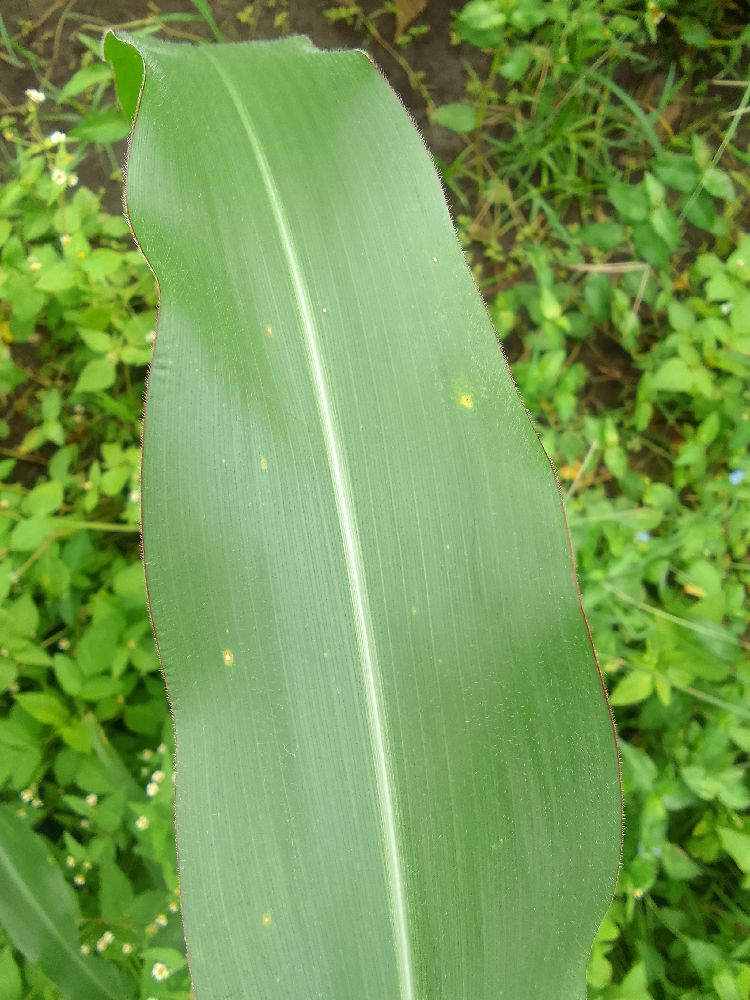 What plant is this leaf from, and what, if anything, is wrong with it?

maize, healthy
